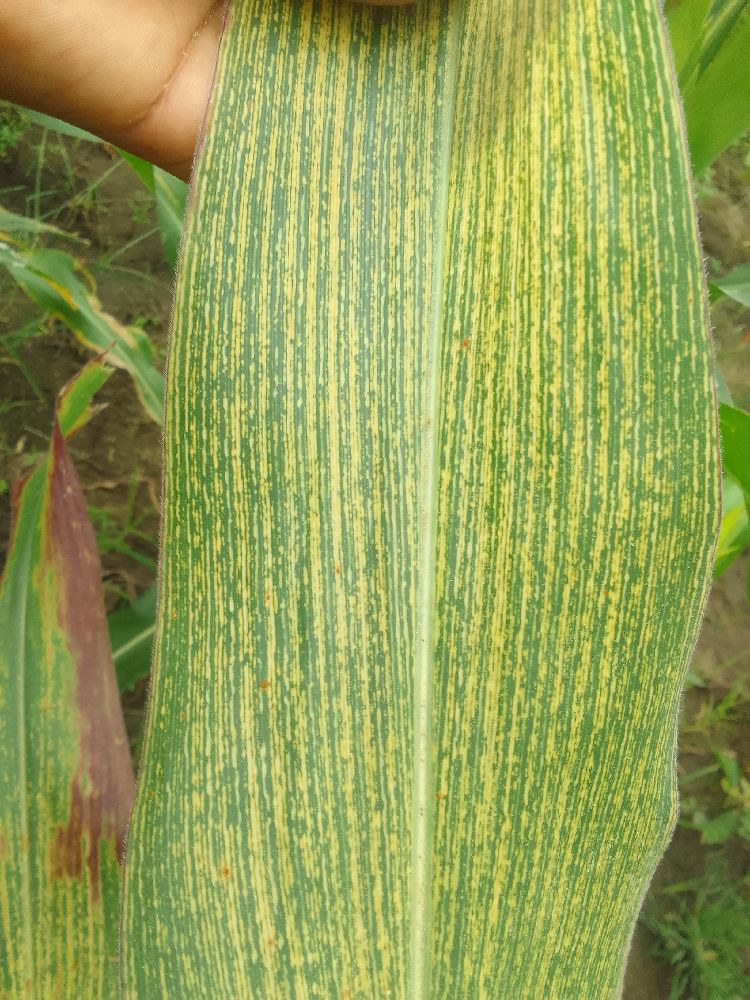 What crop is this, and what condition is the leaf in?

maize, maize streak virus
